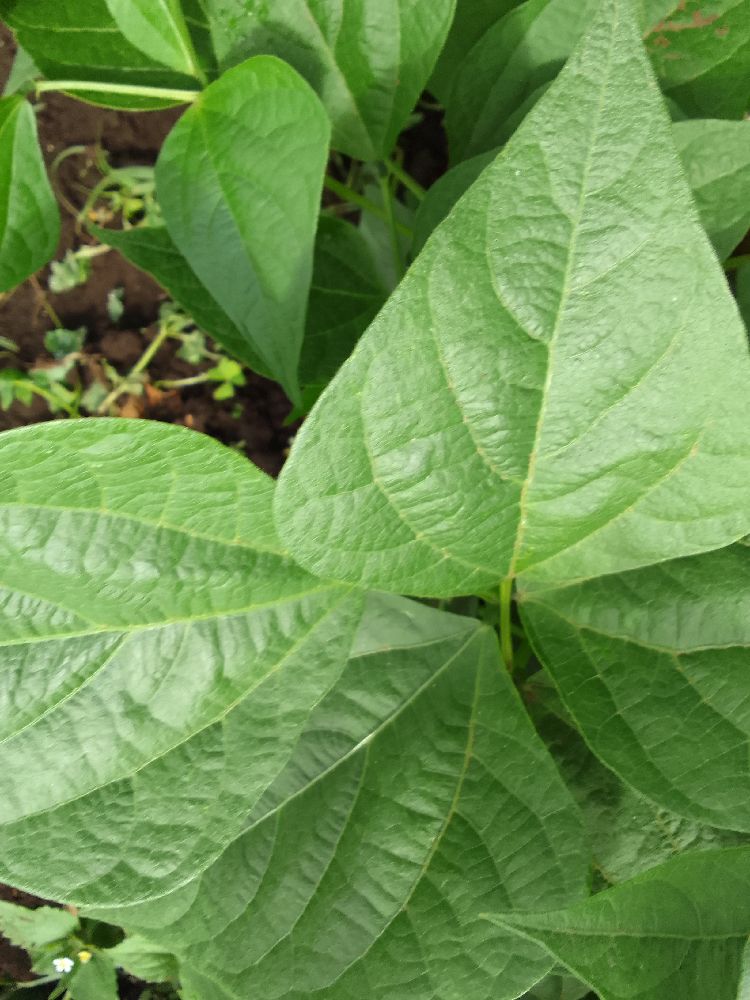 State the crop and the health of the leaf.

common bean, healthy
